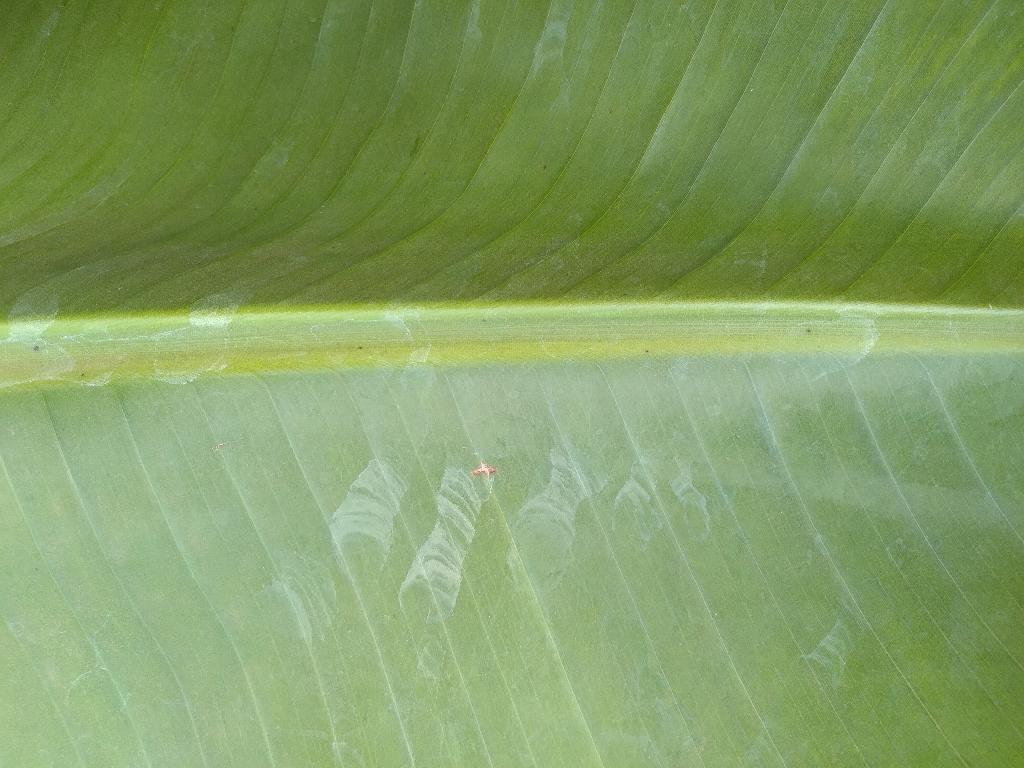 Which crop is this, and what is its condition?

banana, healthy
